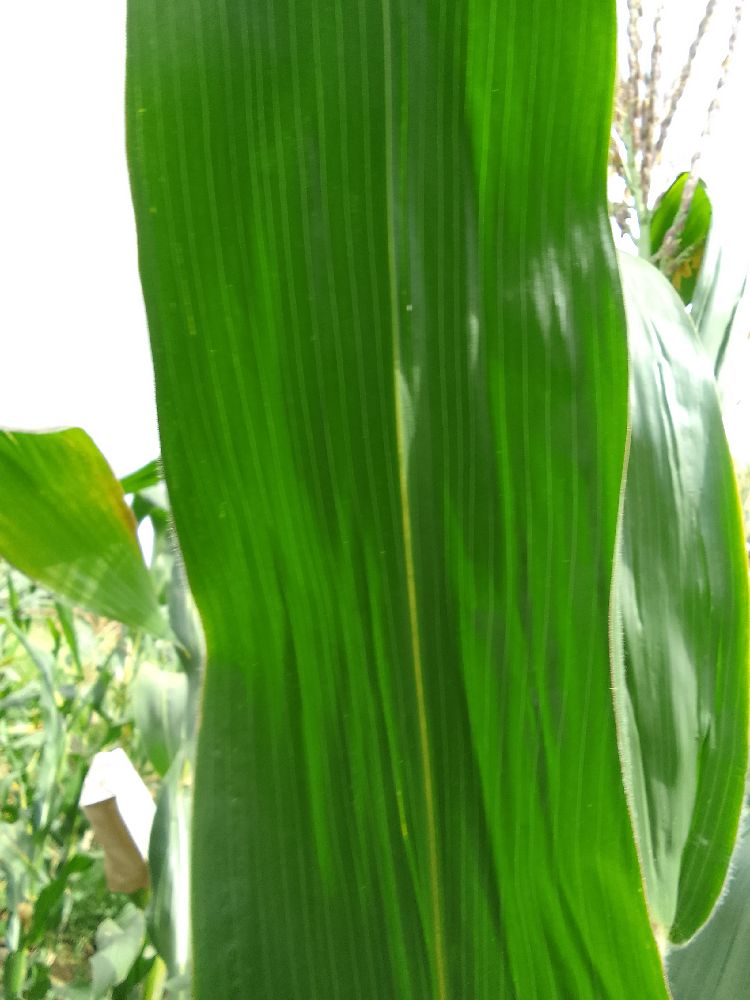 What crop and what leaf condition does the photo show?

maize, healthy
